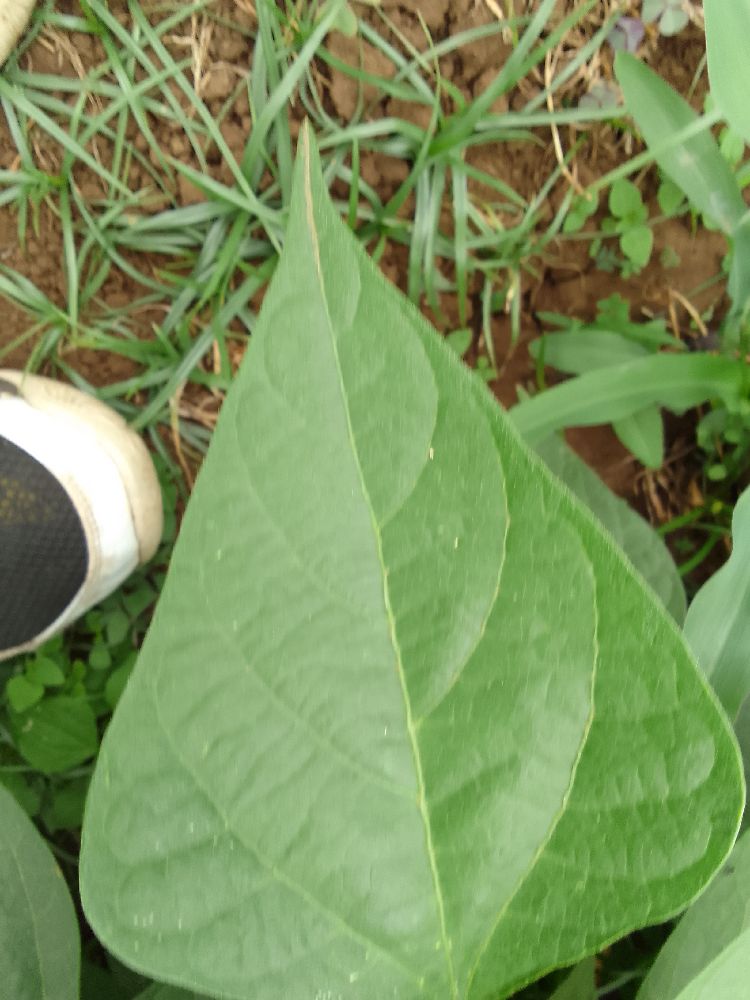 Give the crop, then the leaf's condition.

common bean, healthy
